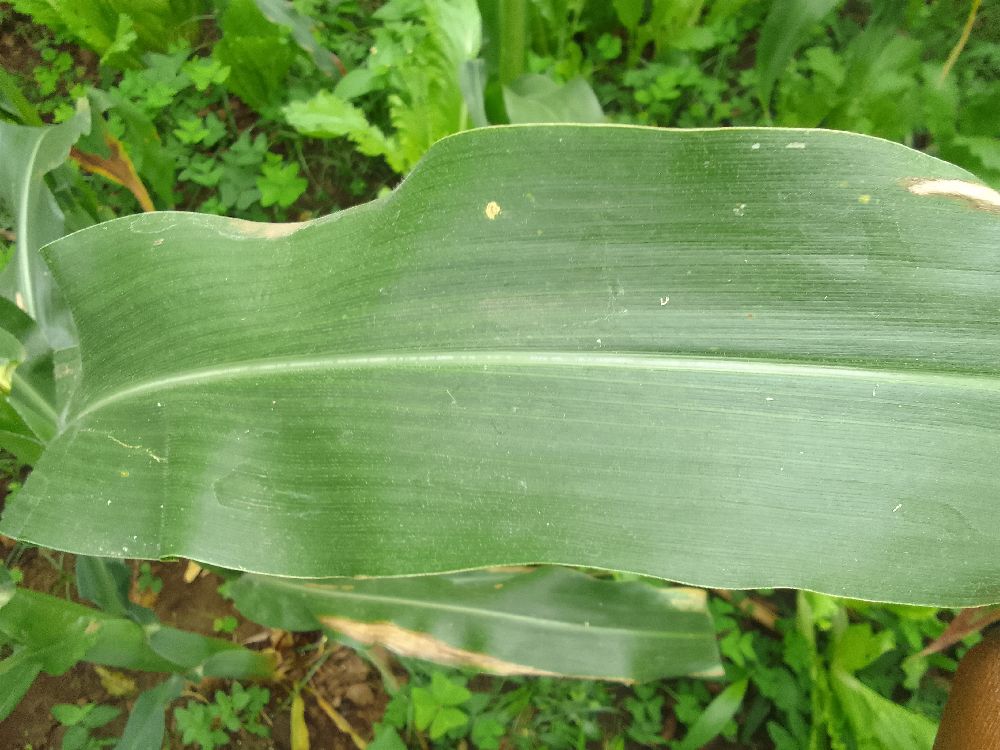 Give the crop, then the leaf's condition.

maize, healthy
